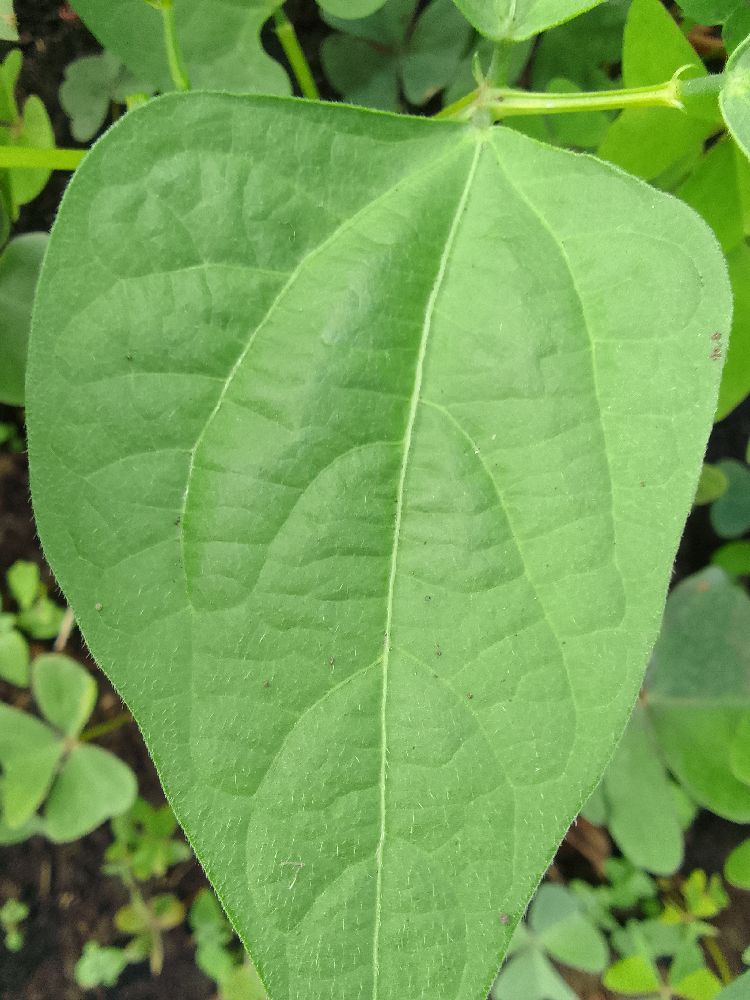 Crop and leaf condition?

common bean, healthy
